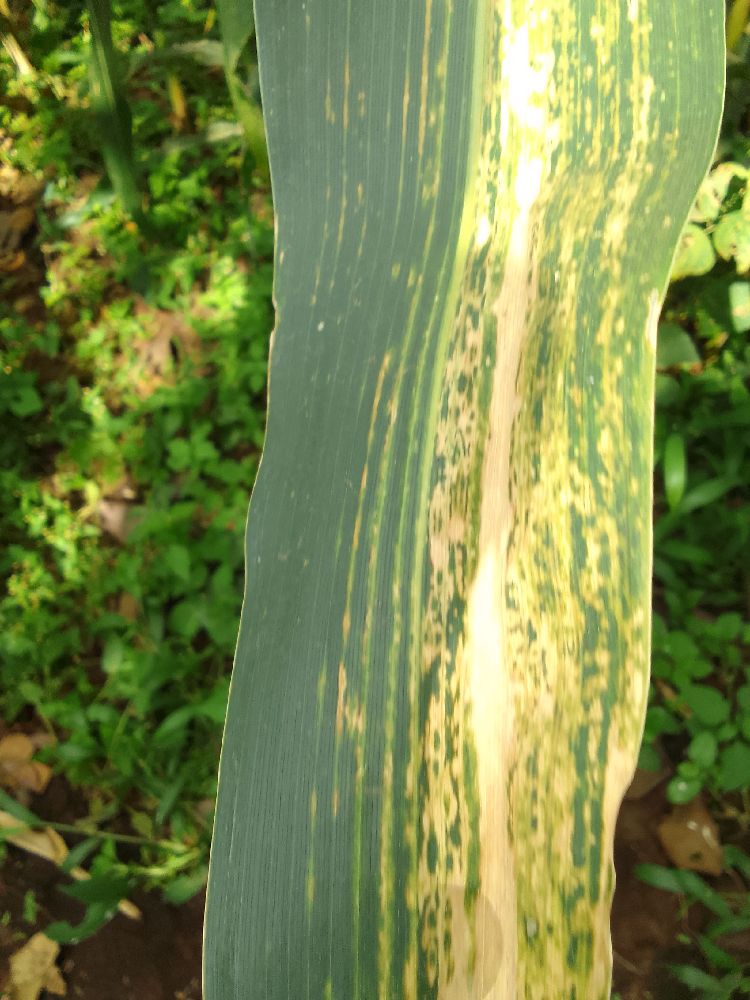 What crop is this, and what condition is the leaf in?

maize, maize lethal necrosis
